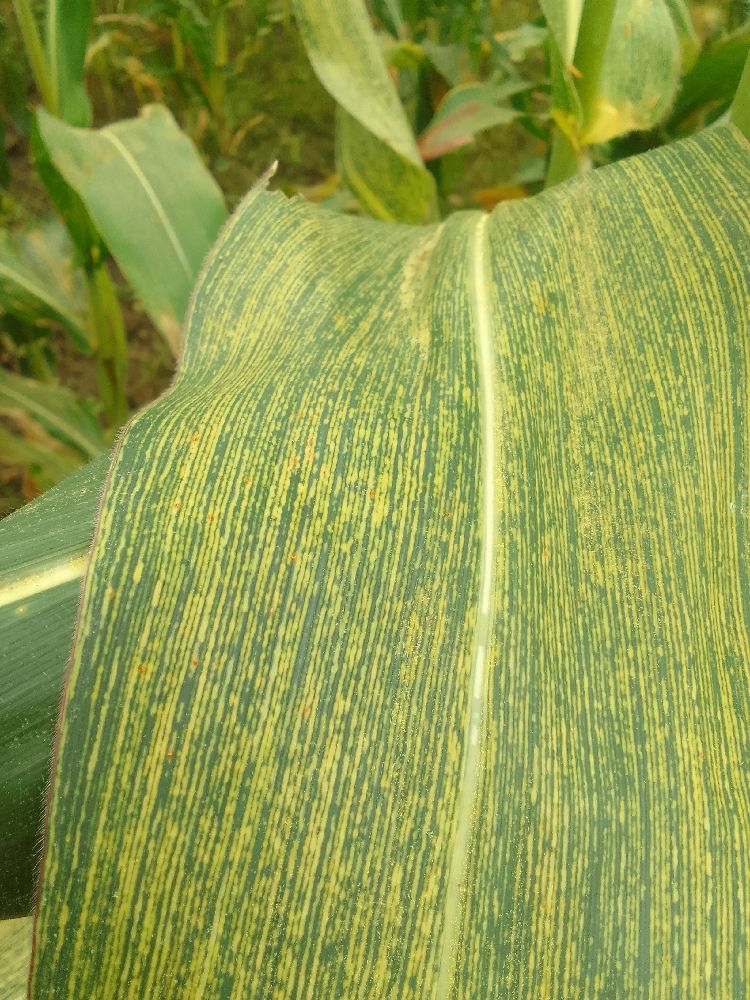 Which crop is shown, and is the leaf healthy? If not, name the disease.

maize, maize streak virus
